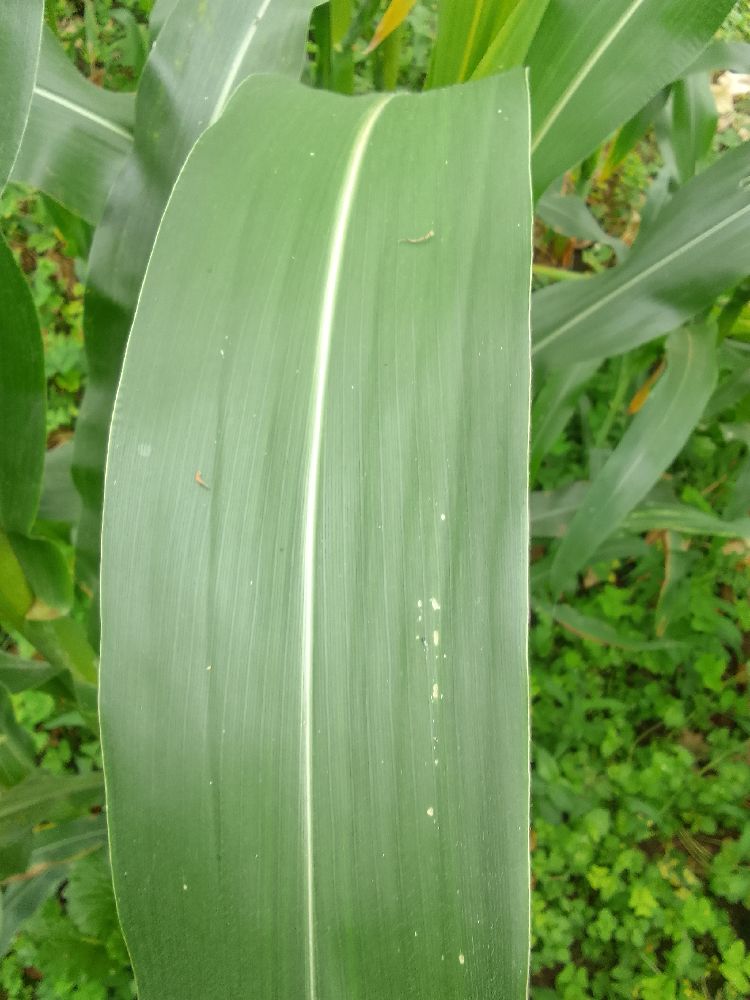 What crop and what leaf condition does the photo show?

maize, healthy
